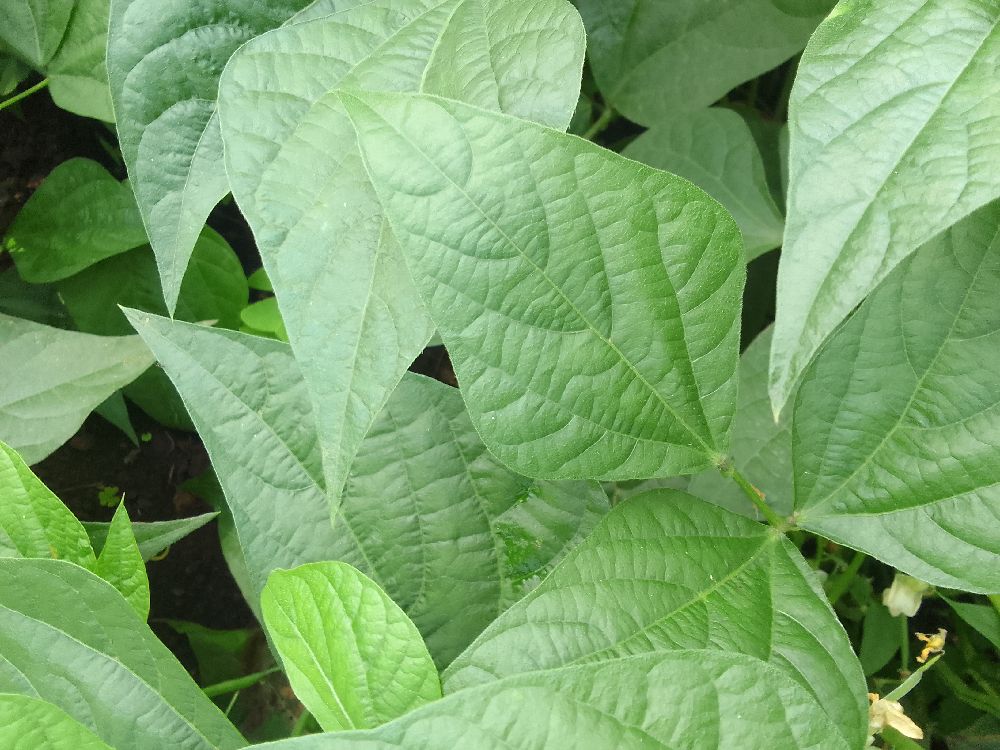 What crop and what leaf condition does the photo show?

common bean, healthy
